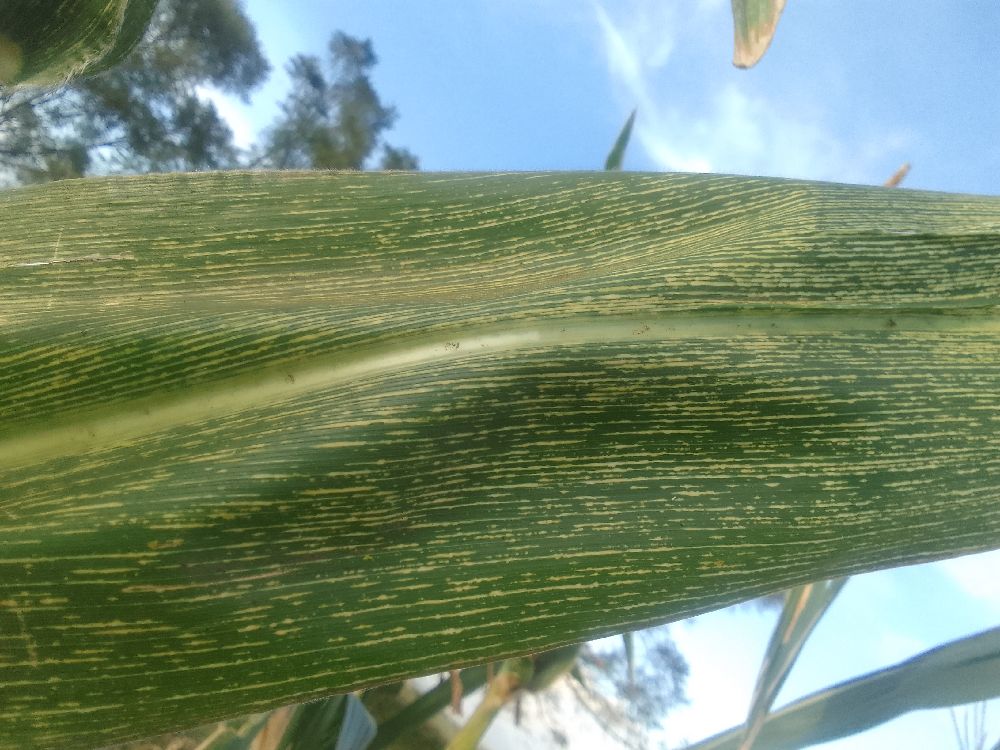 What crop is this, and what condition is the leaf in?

maize, maize streak virus
